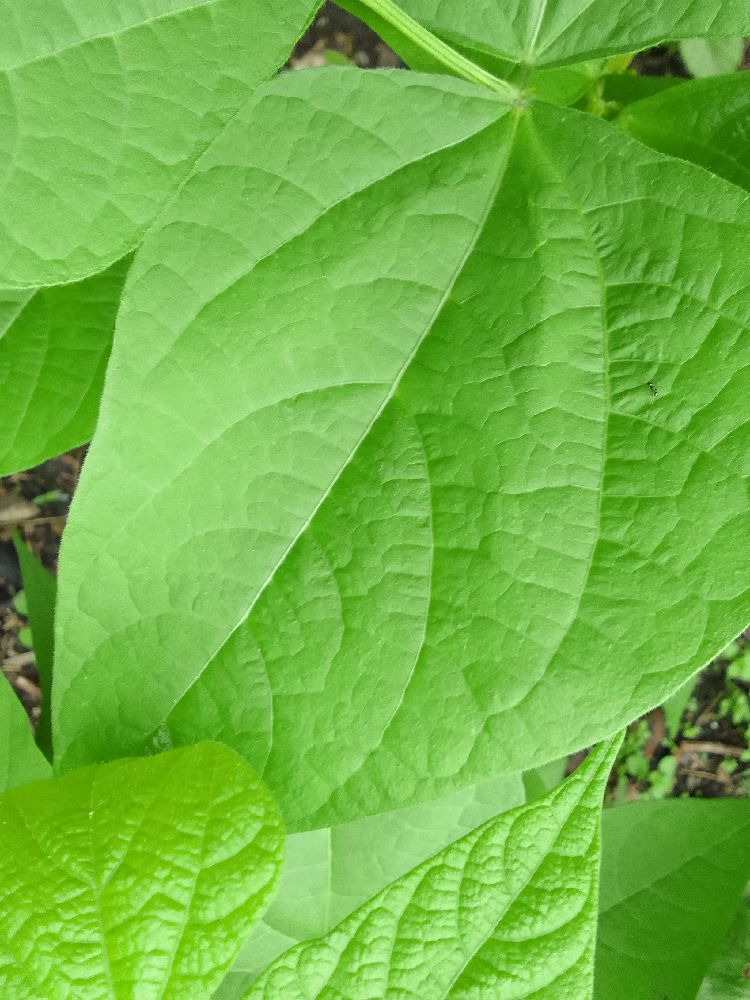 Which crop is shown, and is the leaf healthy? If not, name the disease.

common bean, healthy
